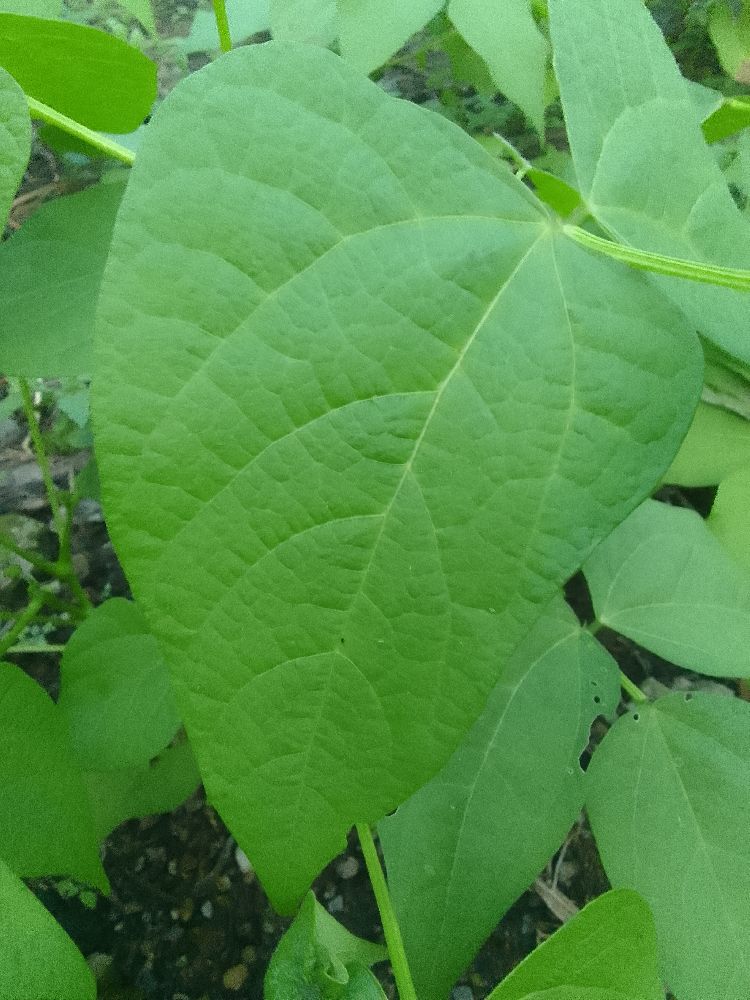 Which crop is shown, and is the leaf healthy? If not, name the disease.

common bean, healthy
